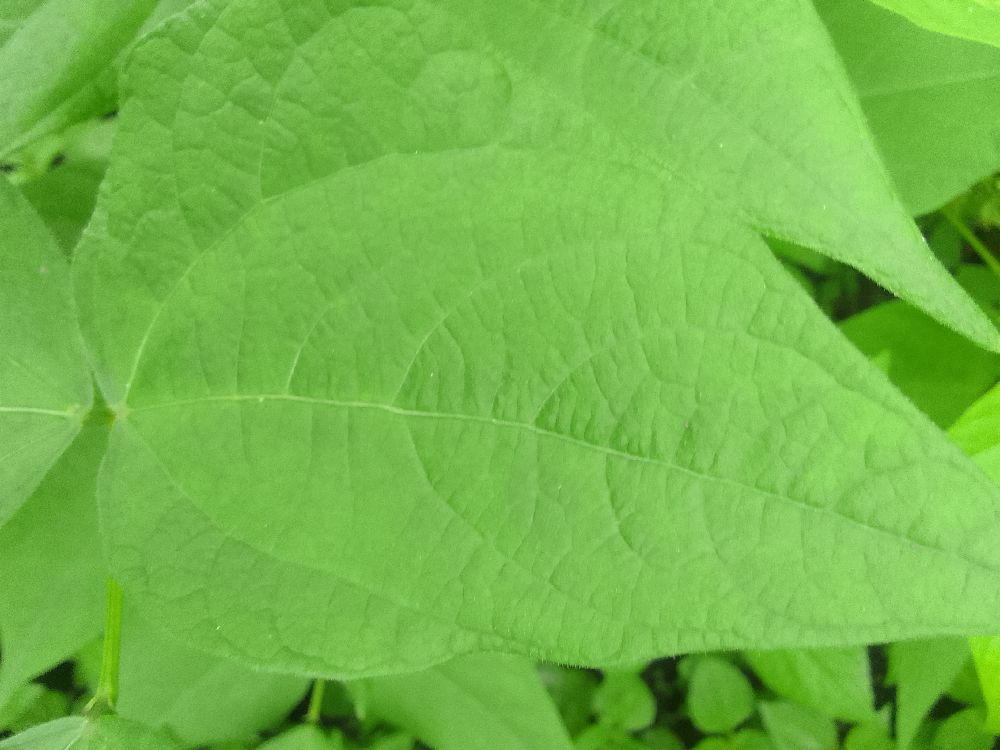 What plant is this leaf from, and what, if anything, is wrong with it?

common bean, healthy
